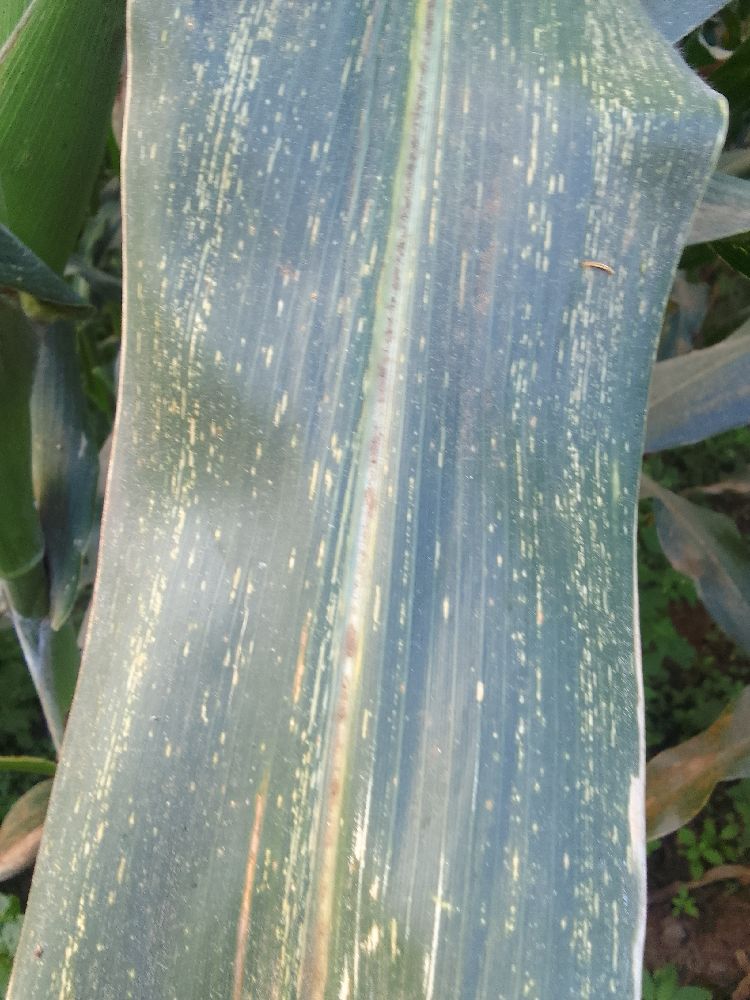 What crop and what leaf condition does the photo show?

maize, maize streak virus
